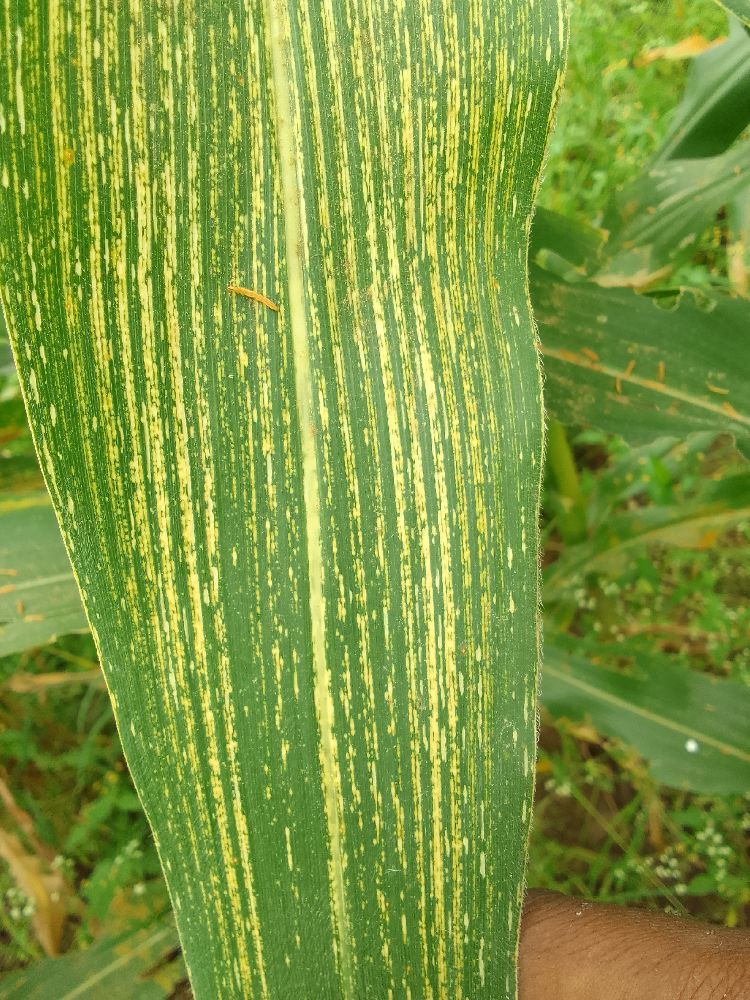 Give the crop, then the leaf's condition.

maize, maize streak virus
